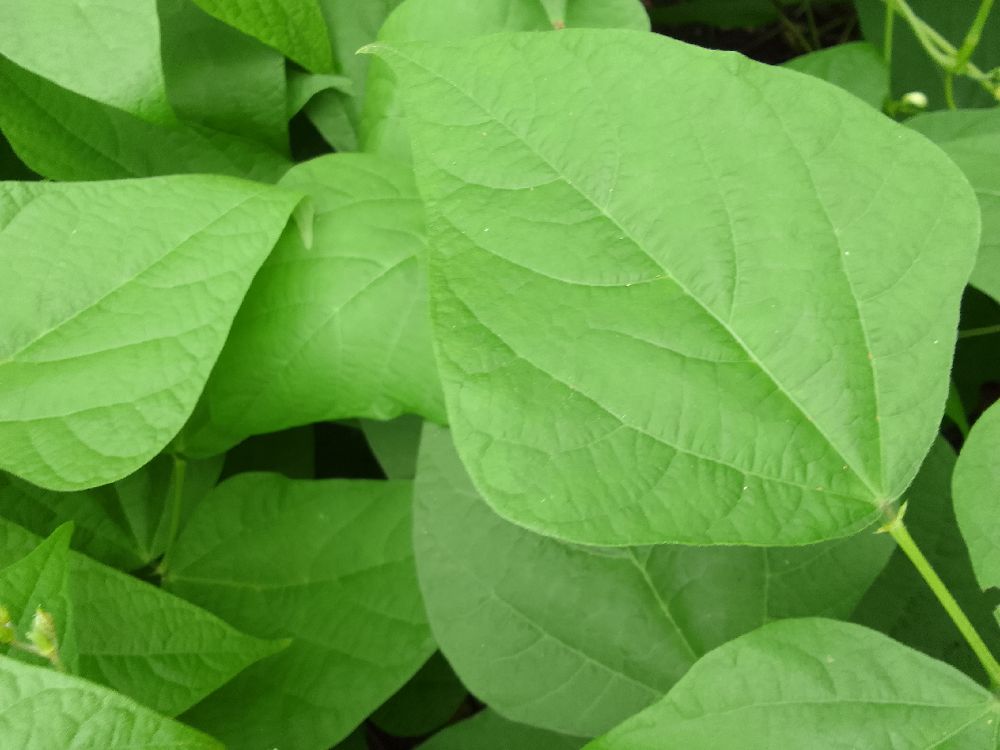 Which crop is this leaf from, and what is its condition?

common bean, healthy
